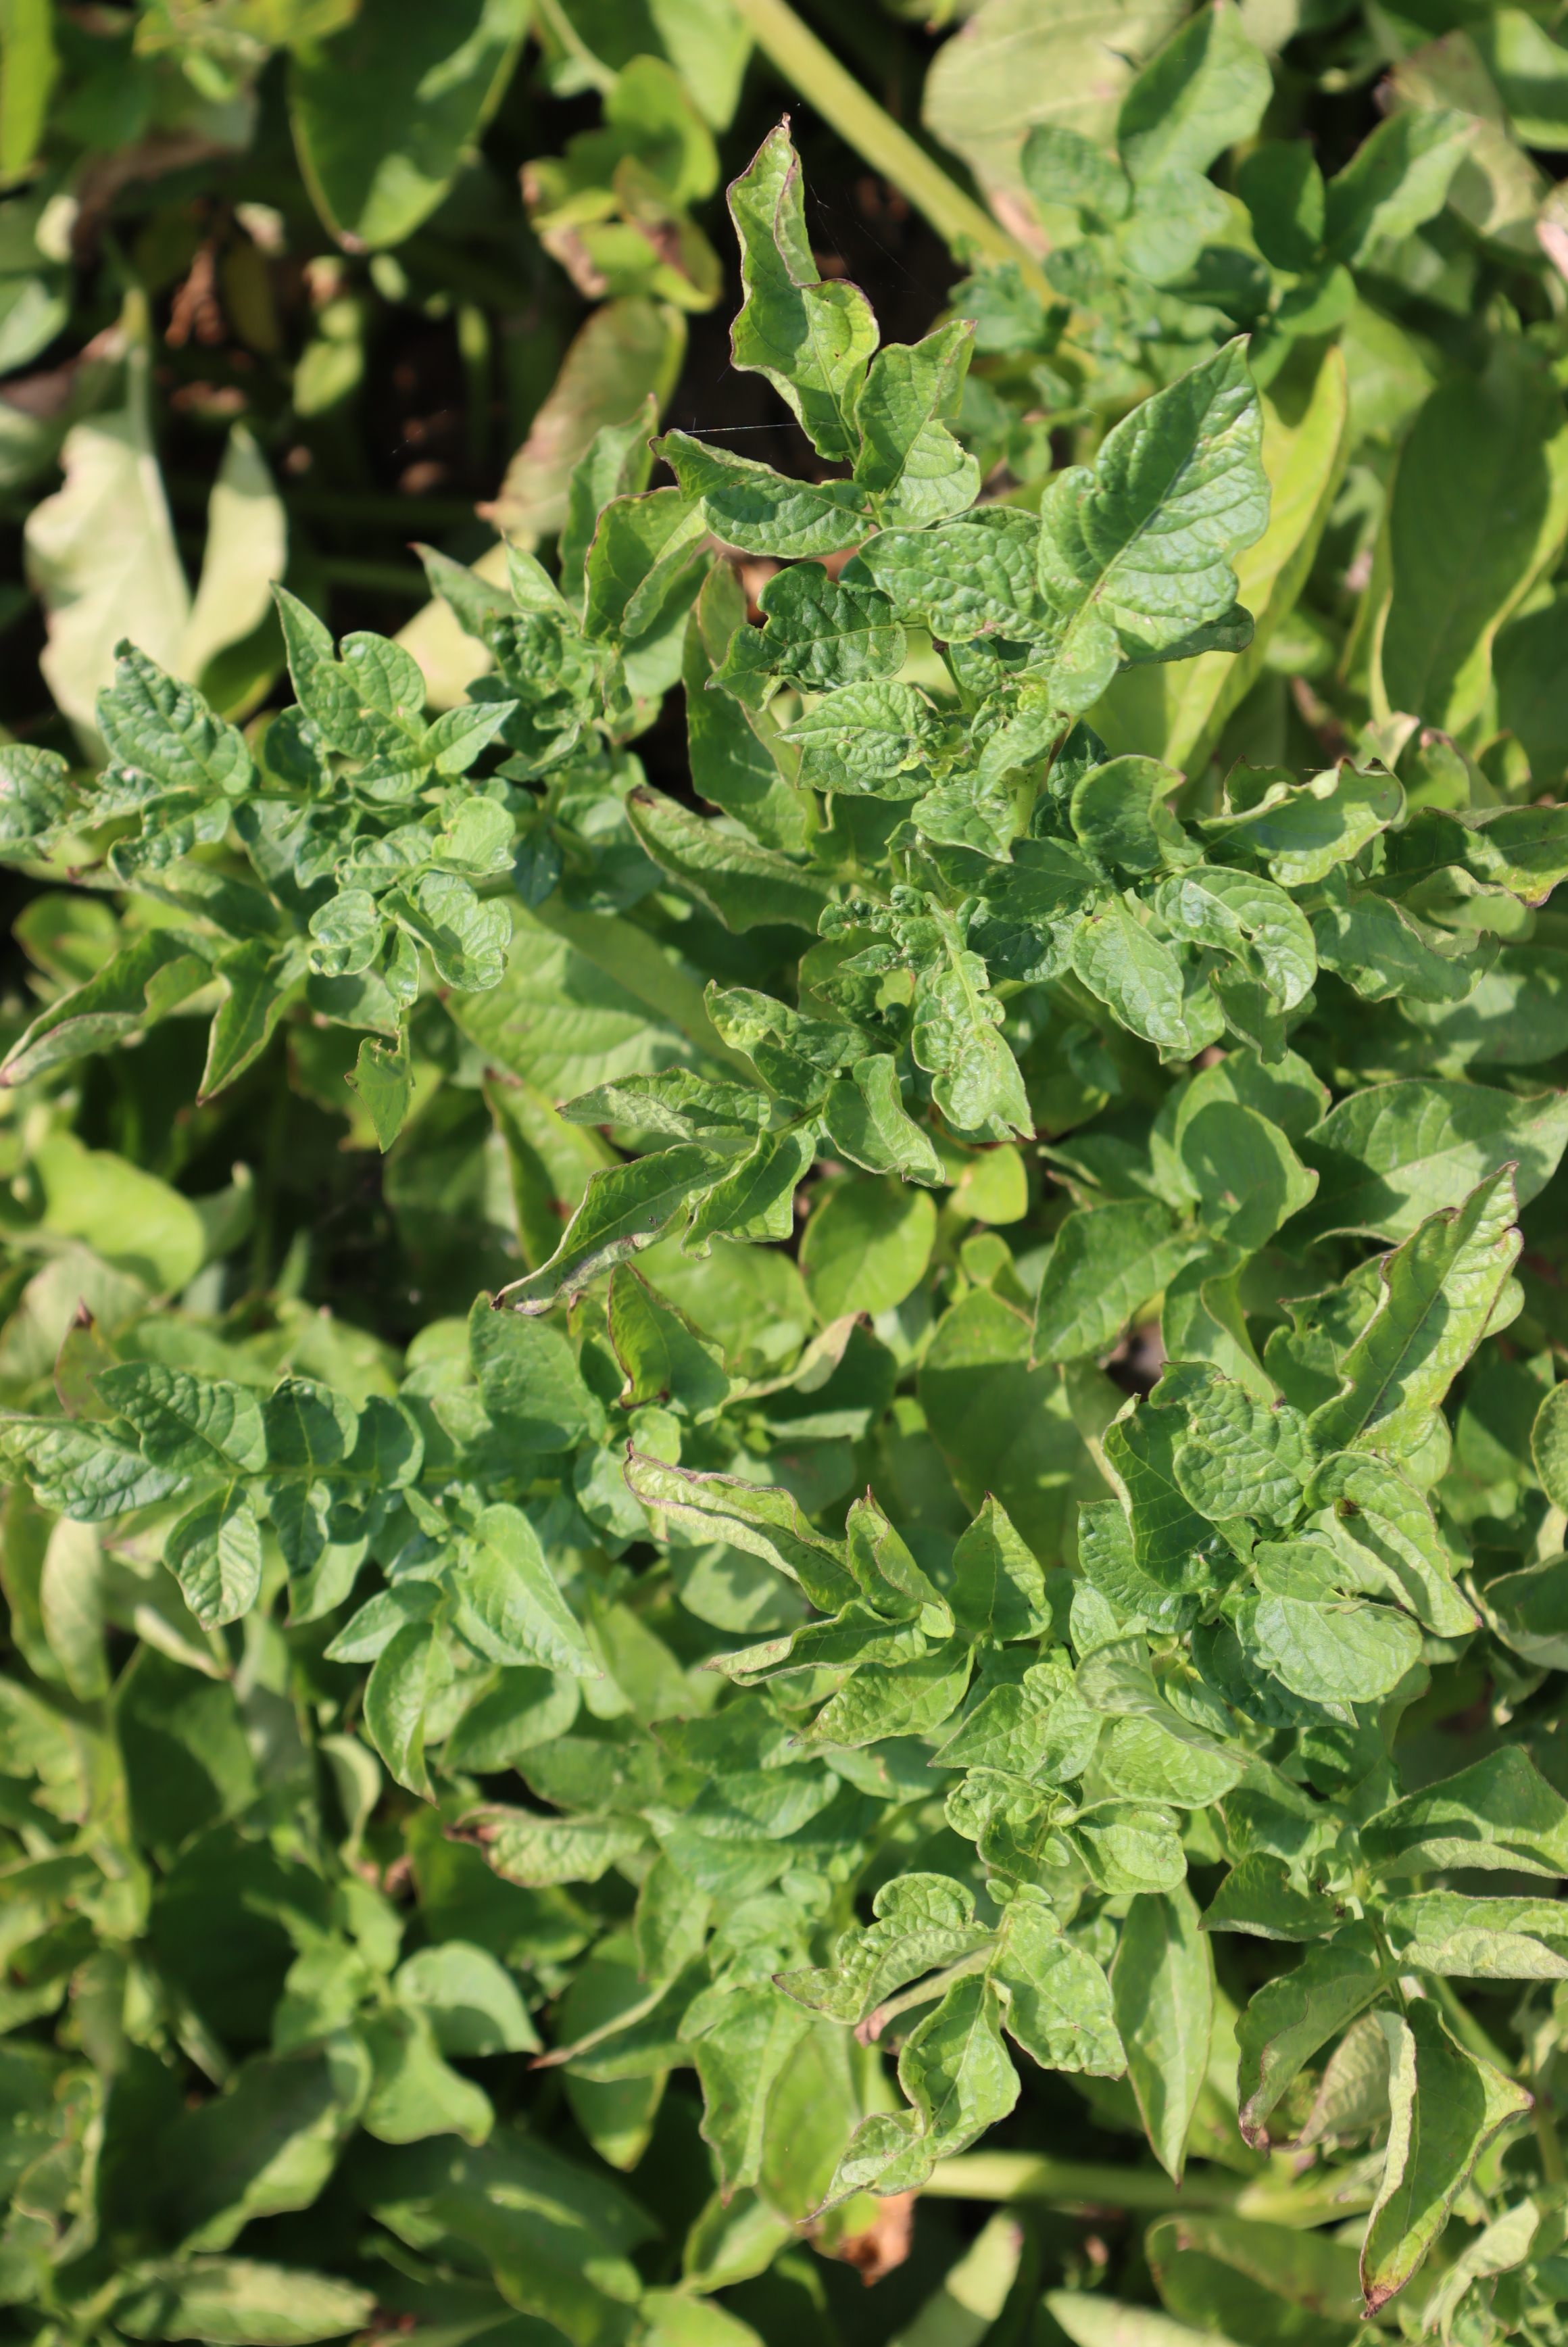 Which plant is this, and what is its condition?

potato, colorado potato beetle
